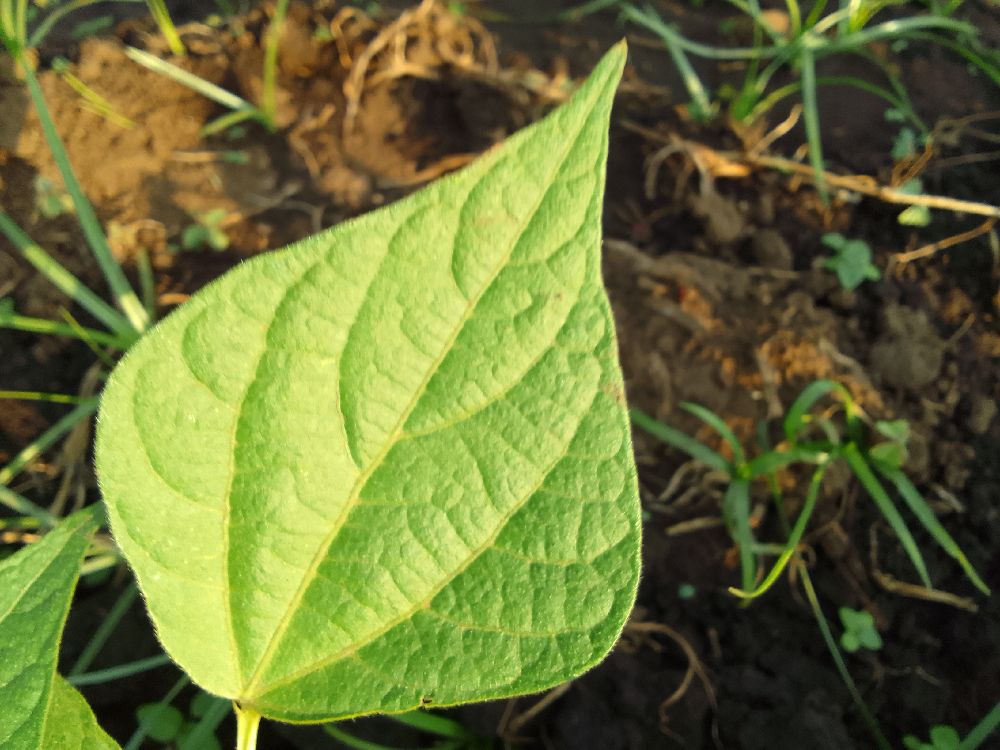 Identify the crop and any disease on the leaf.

common bean, healthy
